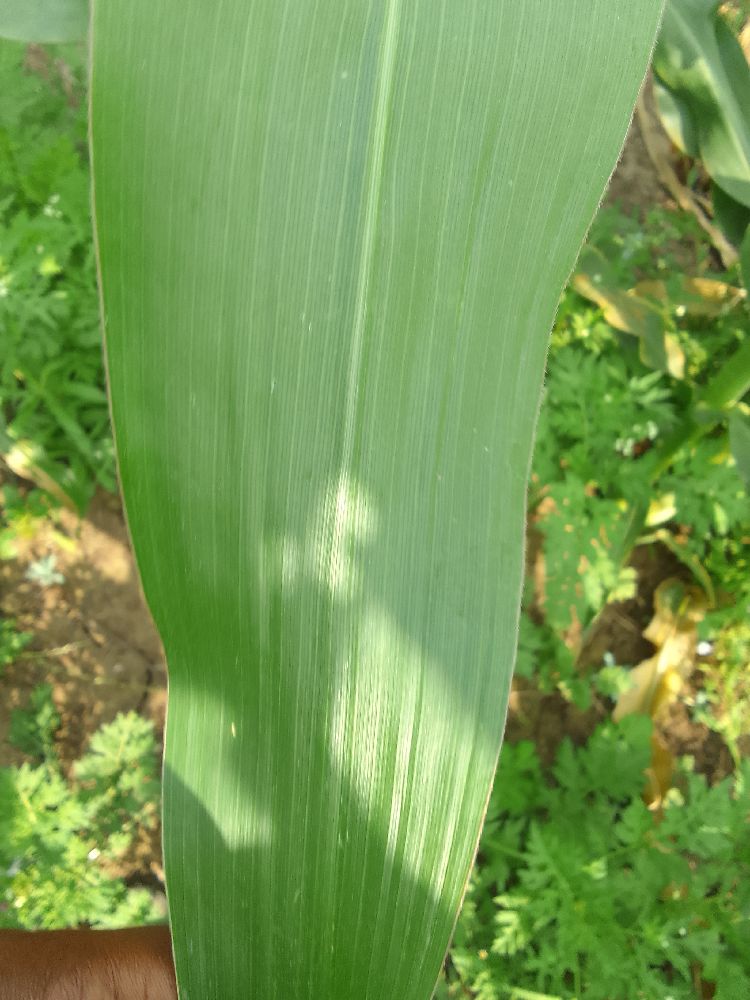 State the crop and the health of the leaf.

maize, healthy
